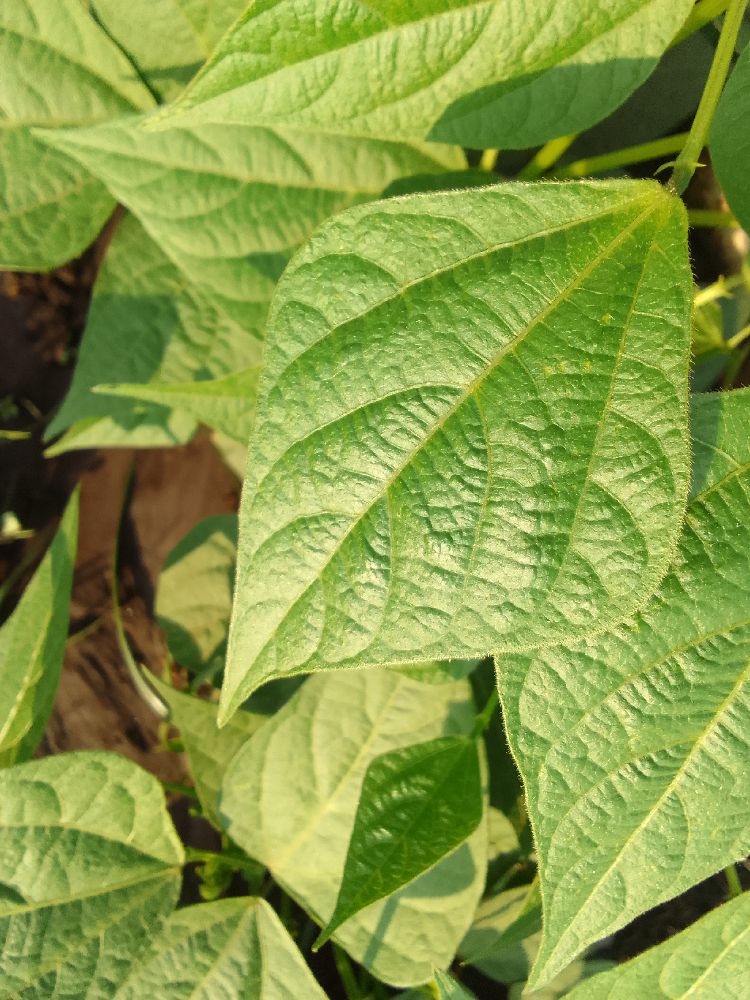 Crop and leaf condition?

common bean, healthy
